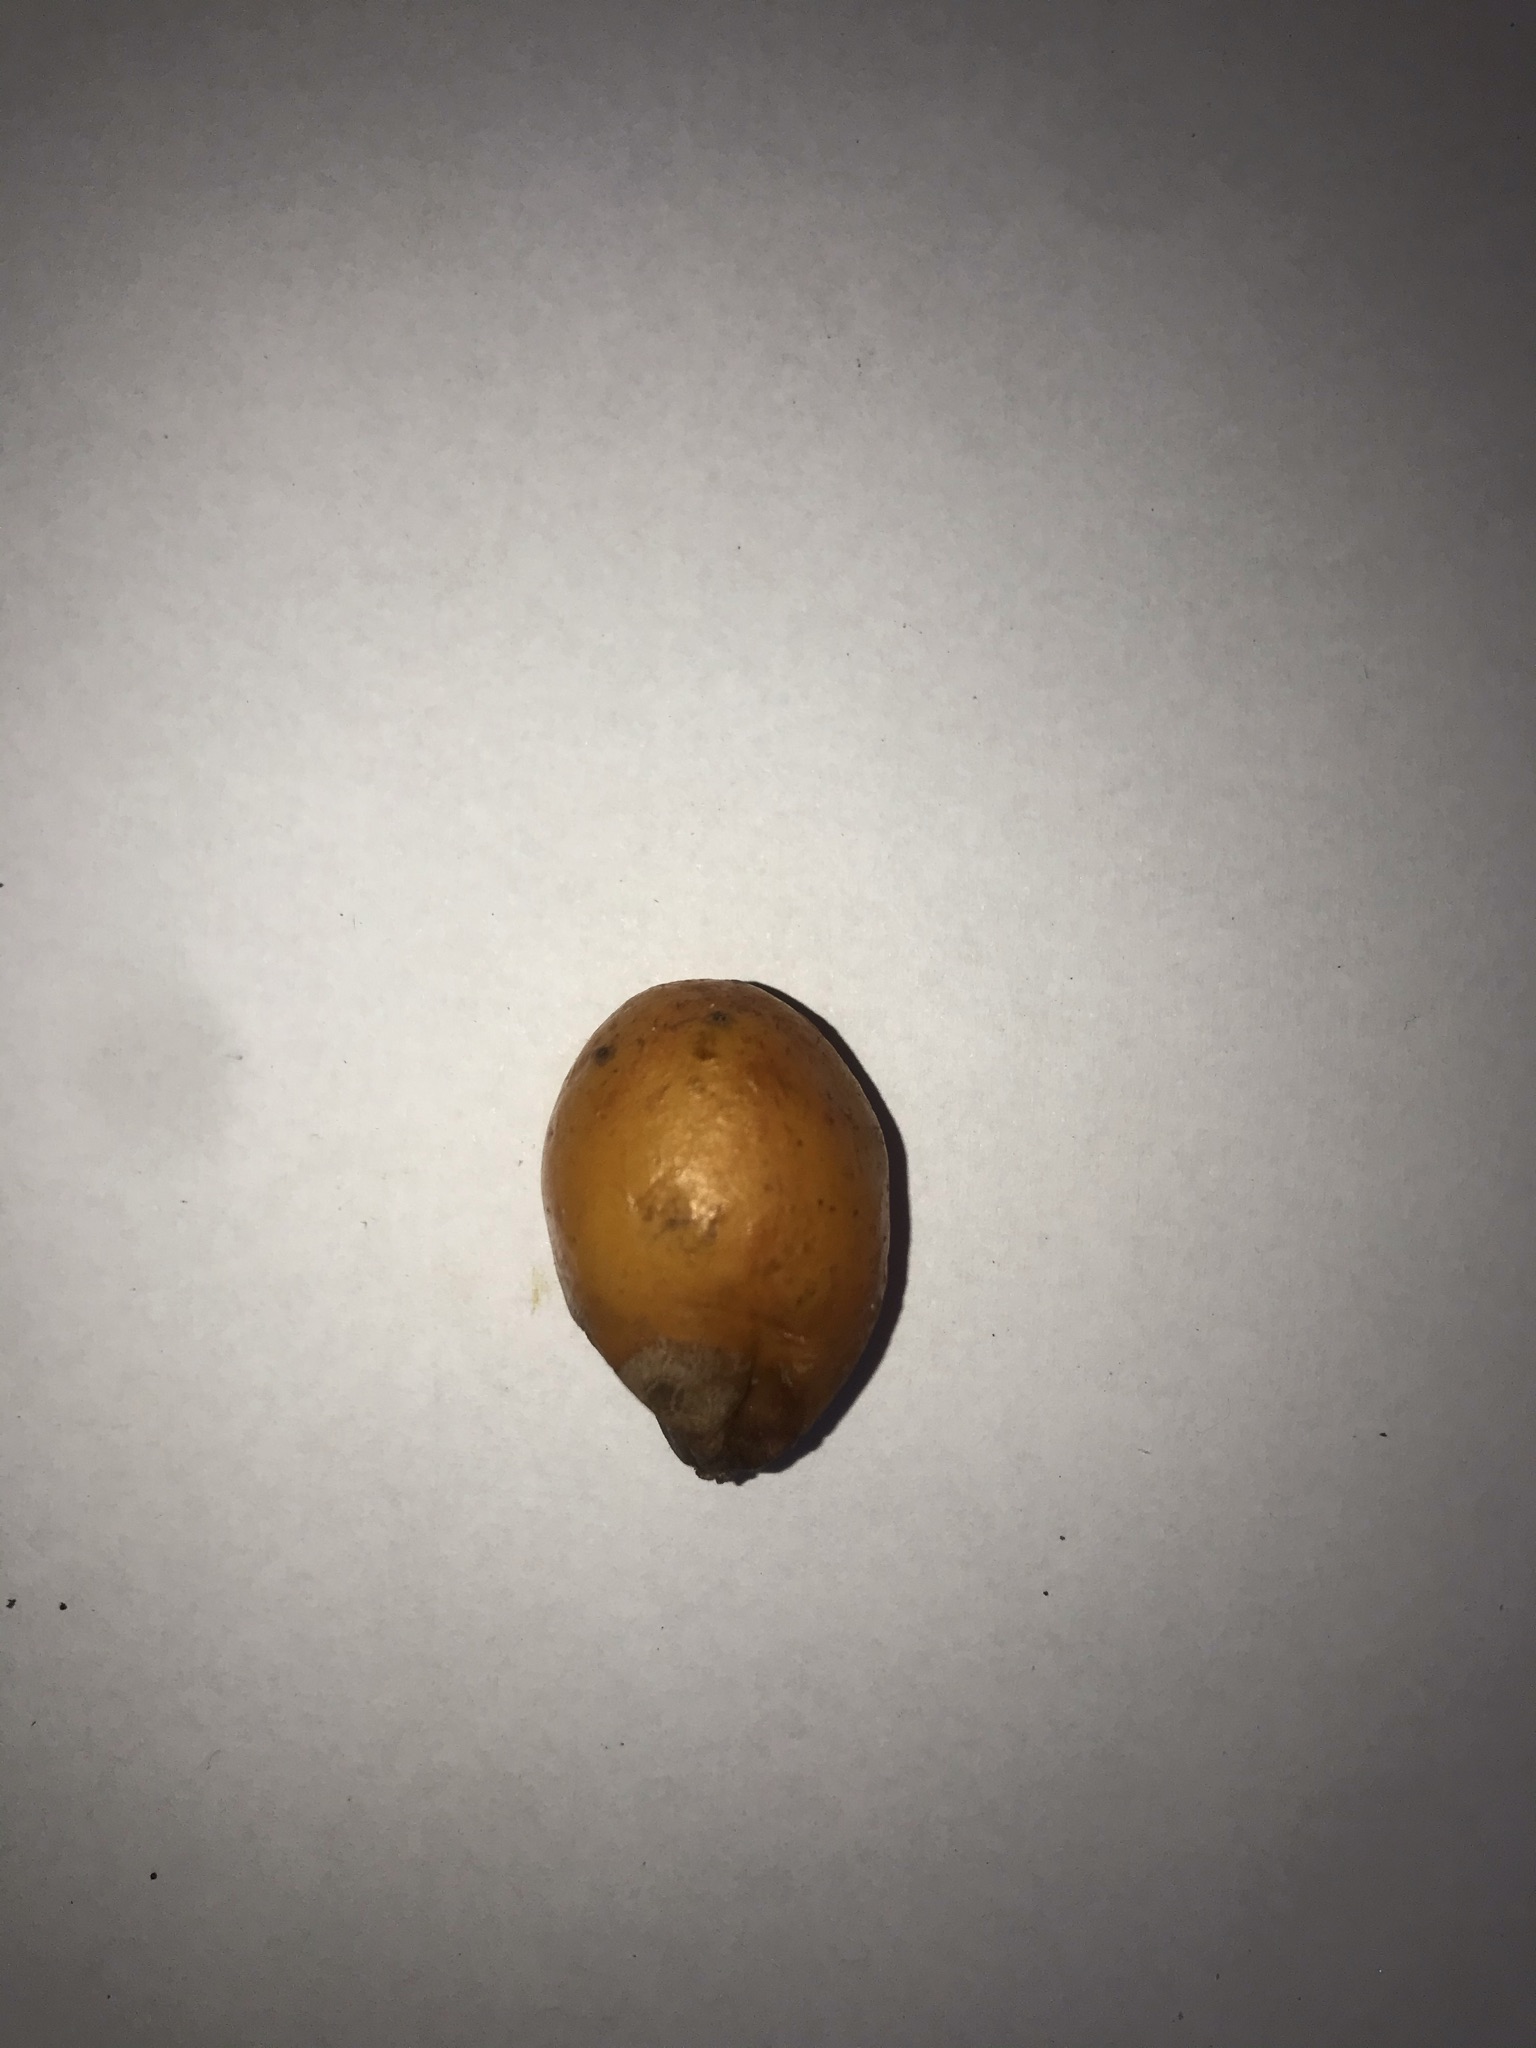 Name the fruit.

siriguela
